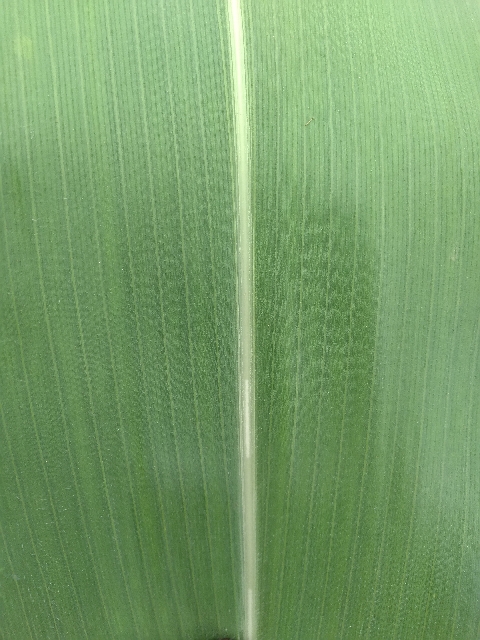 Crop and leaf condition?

maize, healthy
